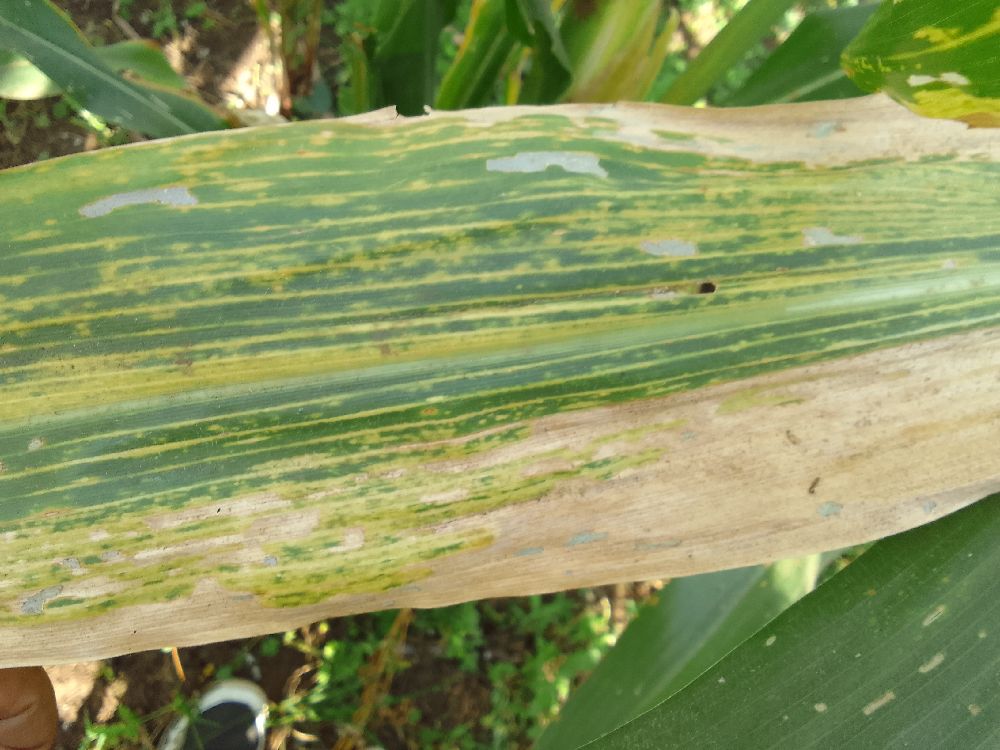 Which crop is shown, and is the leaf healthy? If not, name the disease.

maize, maize lethal necrosis
